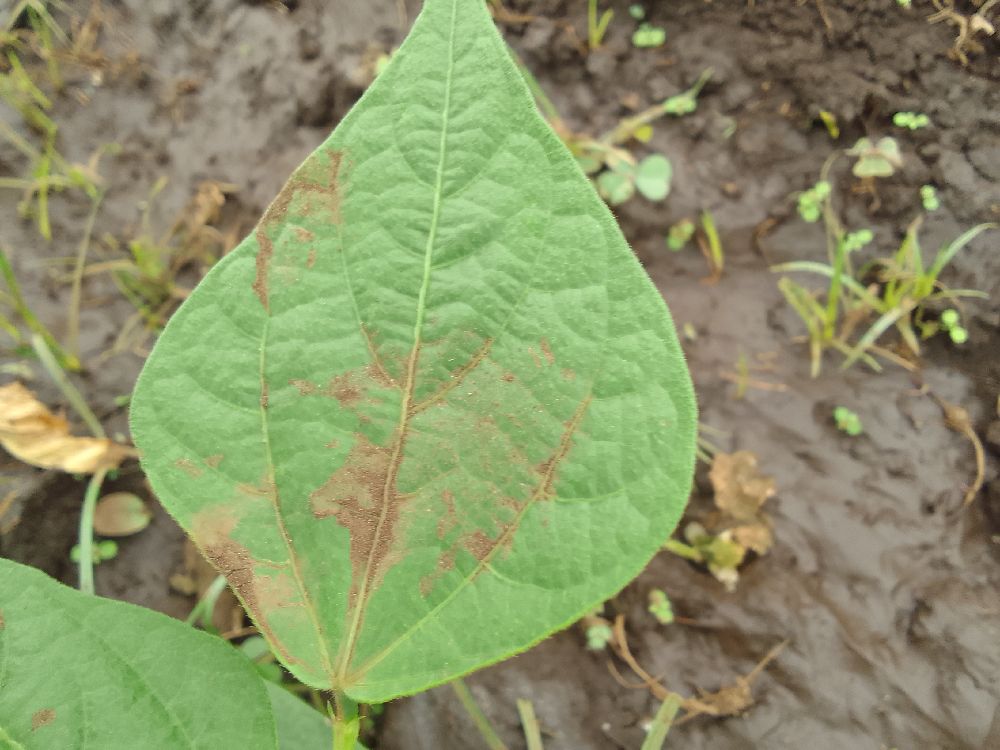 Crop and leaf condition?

common bean, healthy
